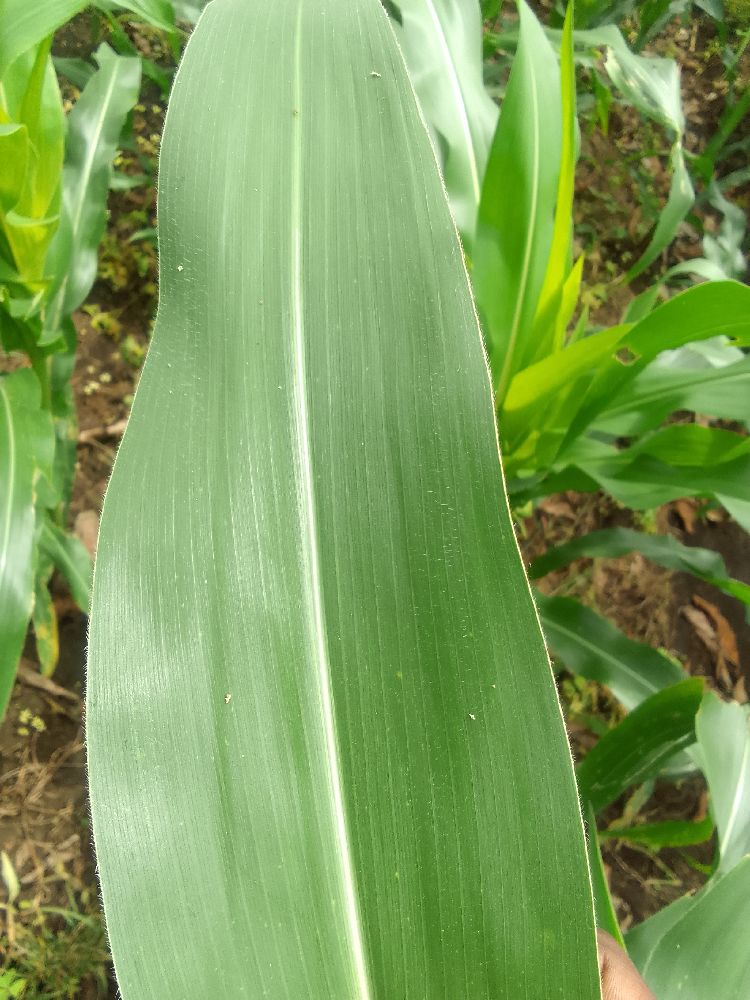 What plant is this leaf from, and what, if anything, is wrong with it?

maize, healthy
